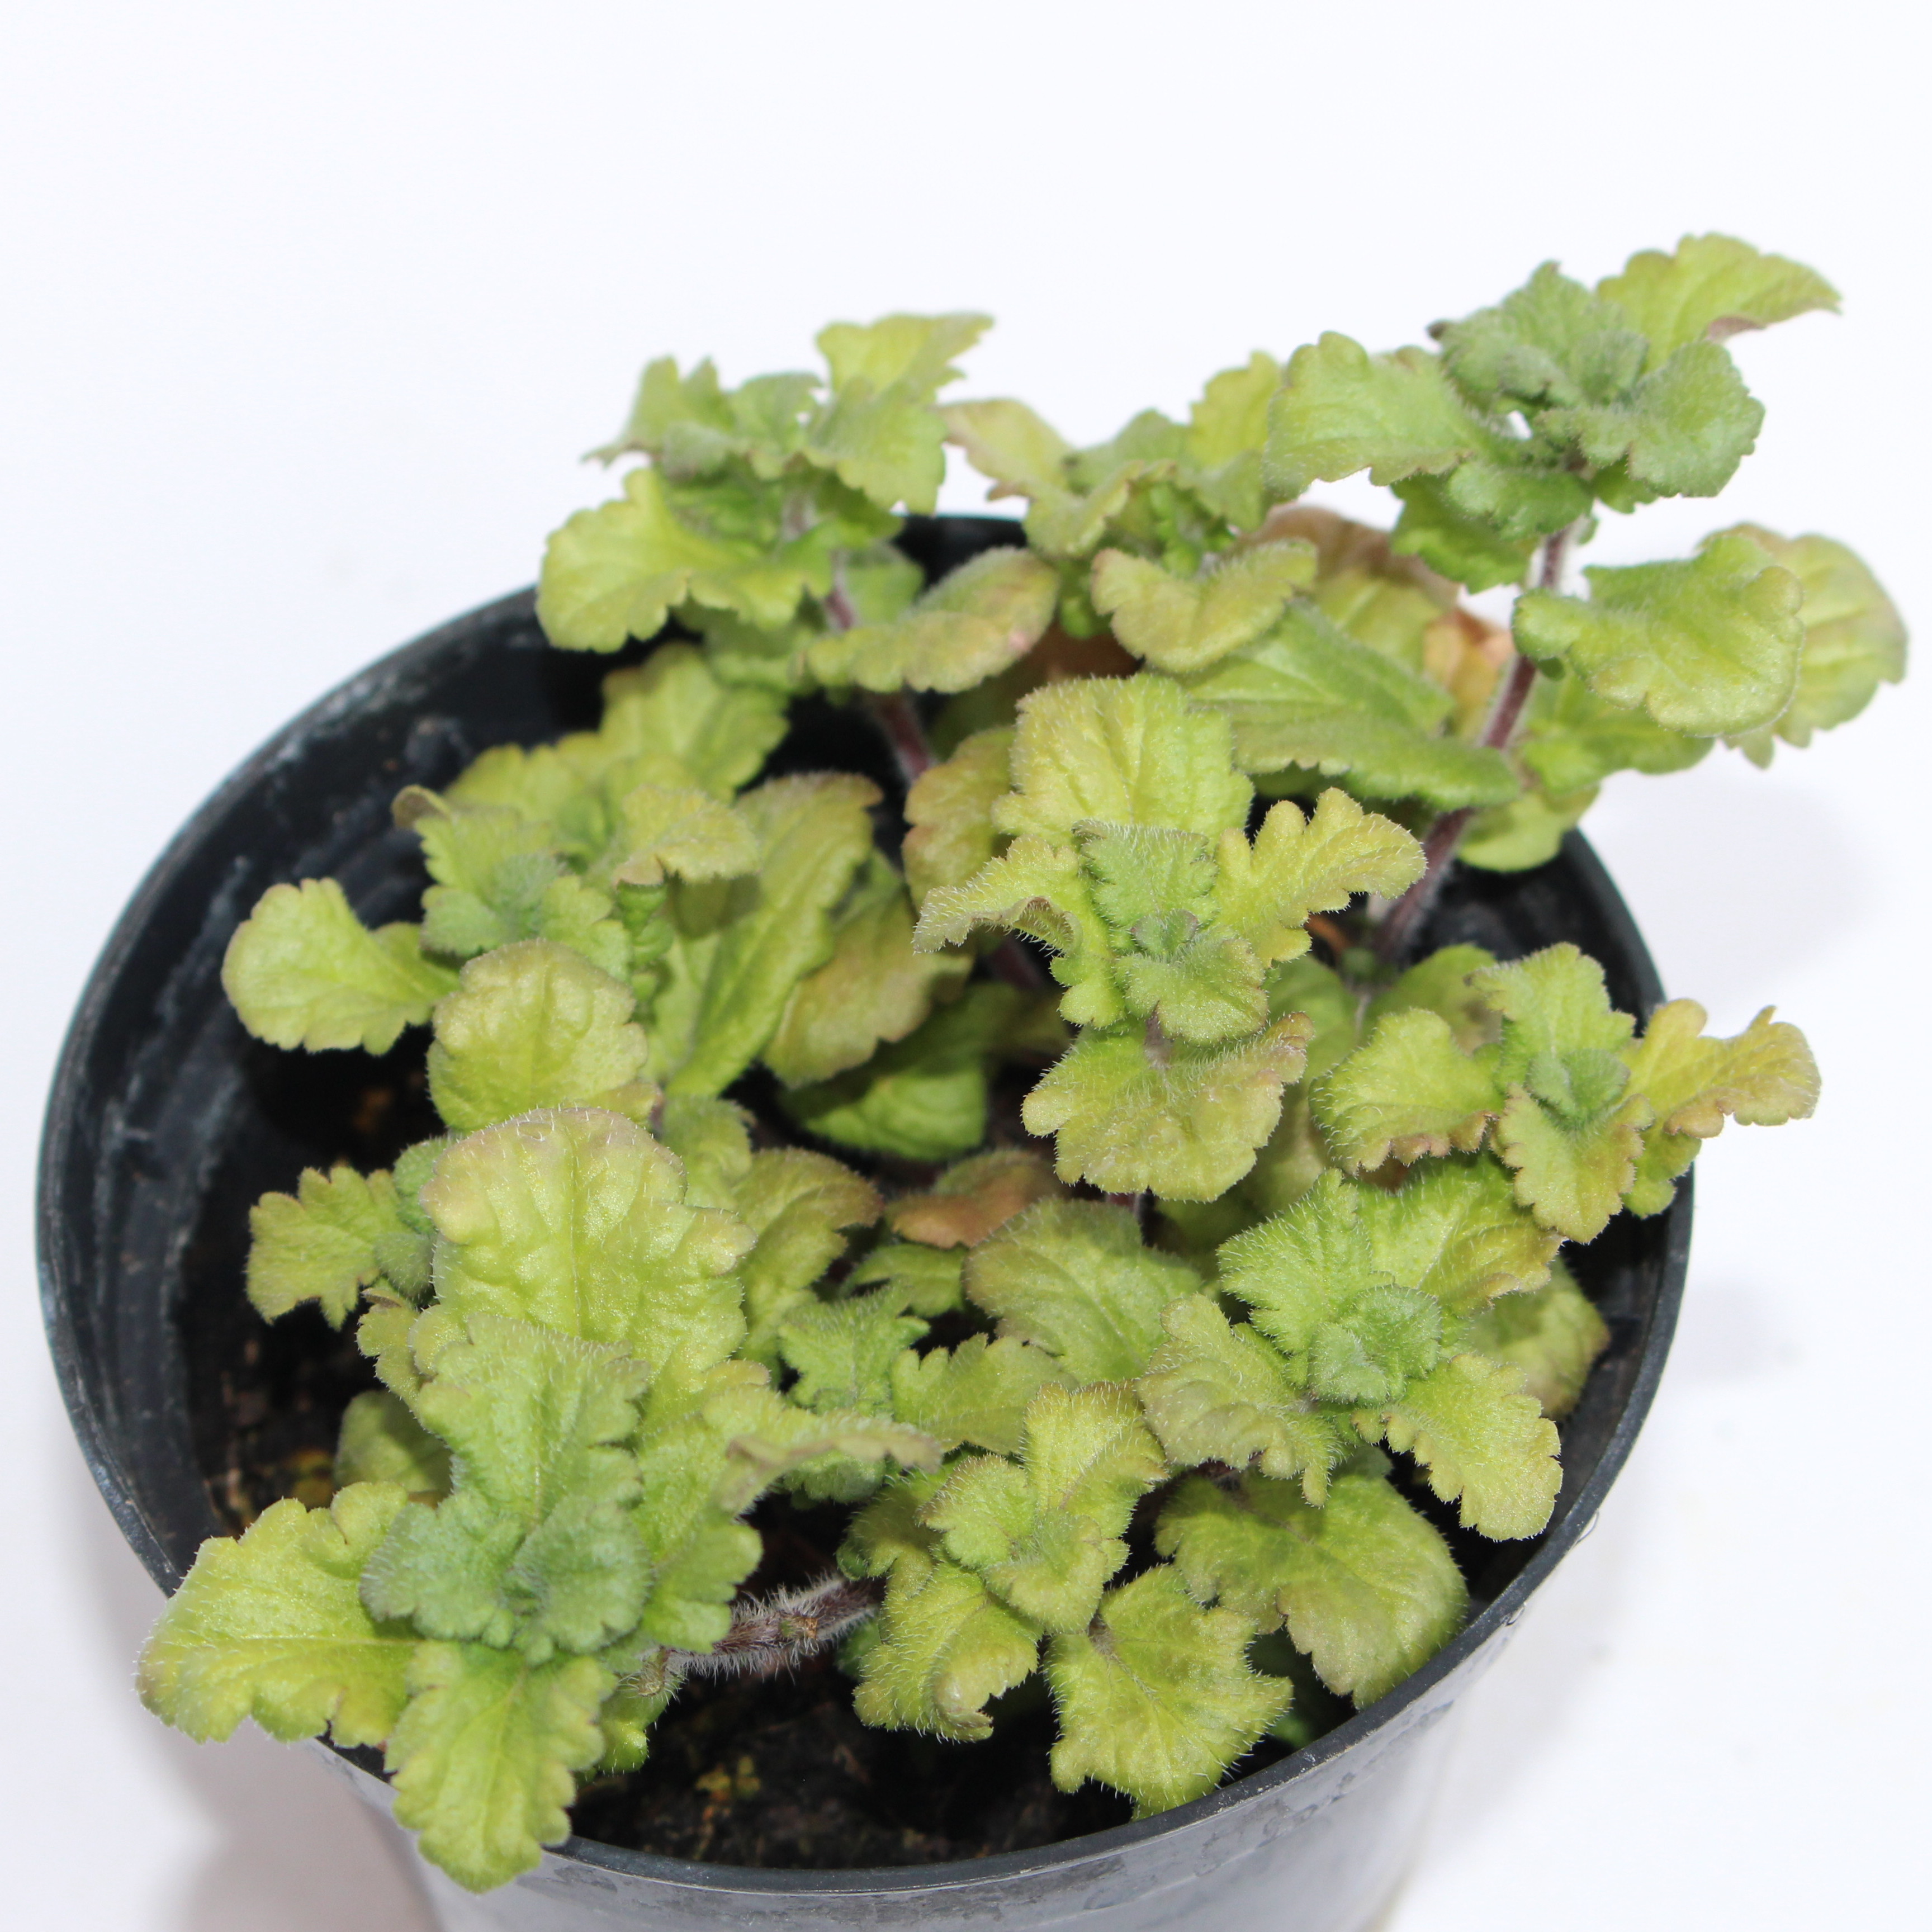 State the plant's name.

Veronica persica
